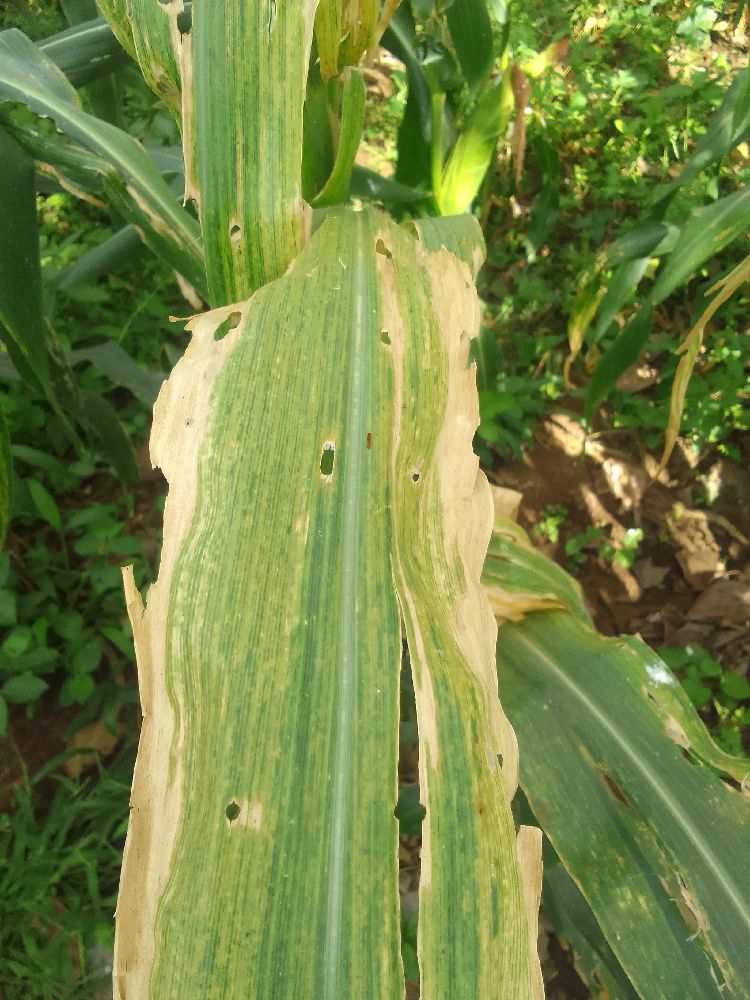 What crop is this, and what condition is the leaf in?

maize, maize lethal necrosis
